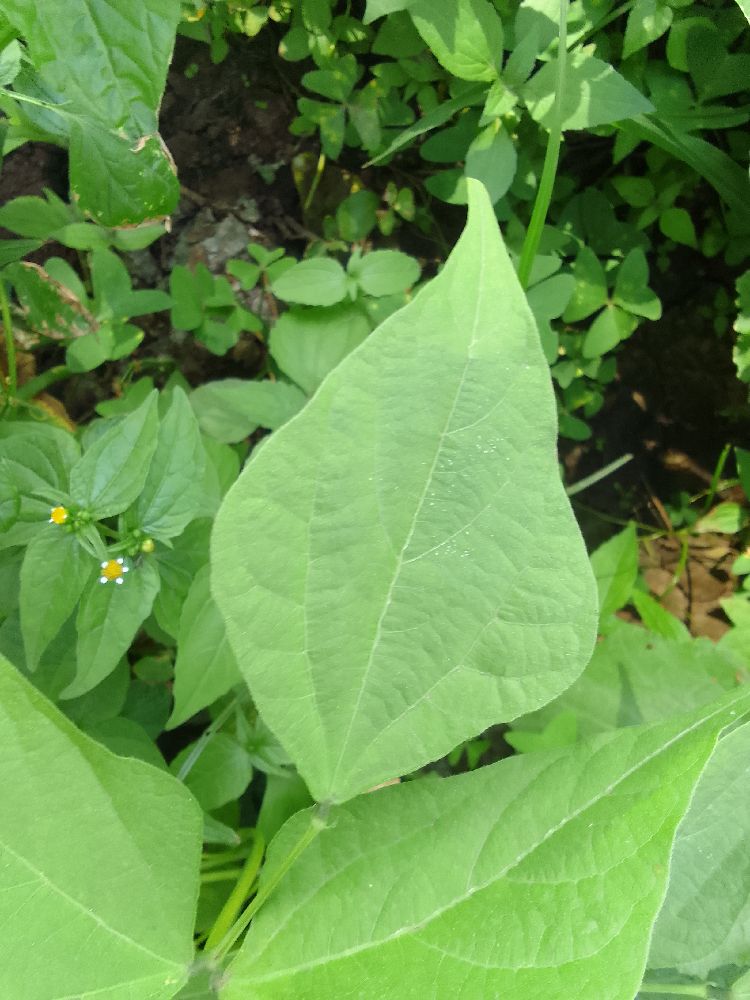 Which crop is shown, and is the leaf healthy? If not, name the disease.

common bean, healthy
